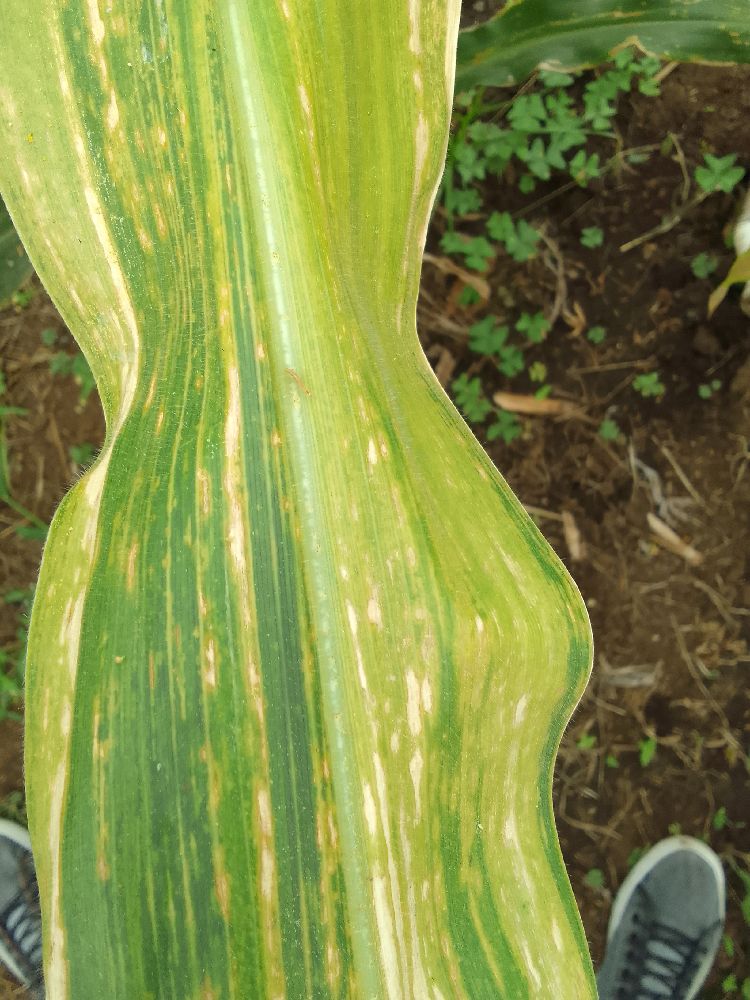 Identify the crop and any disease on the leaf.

maize, maize lethal necrosis
